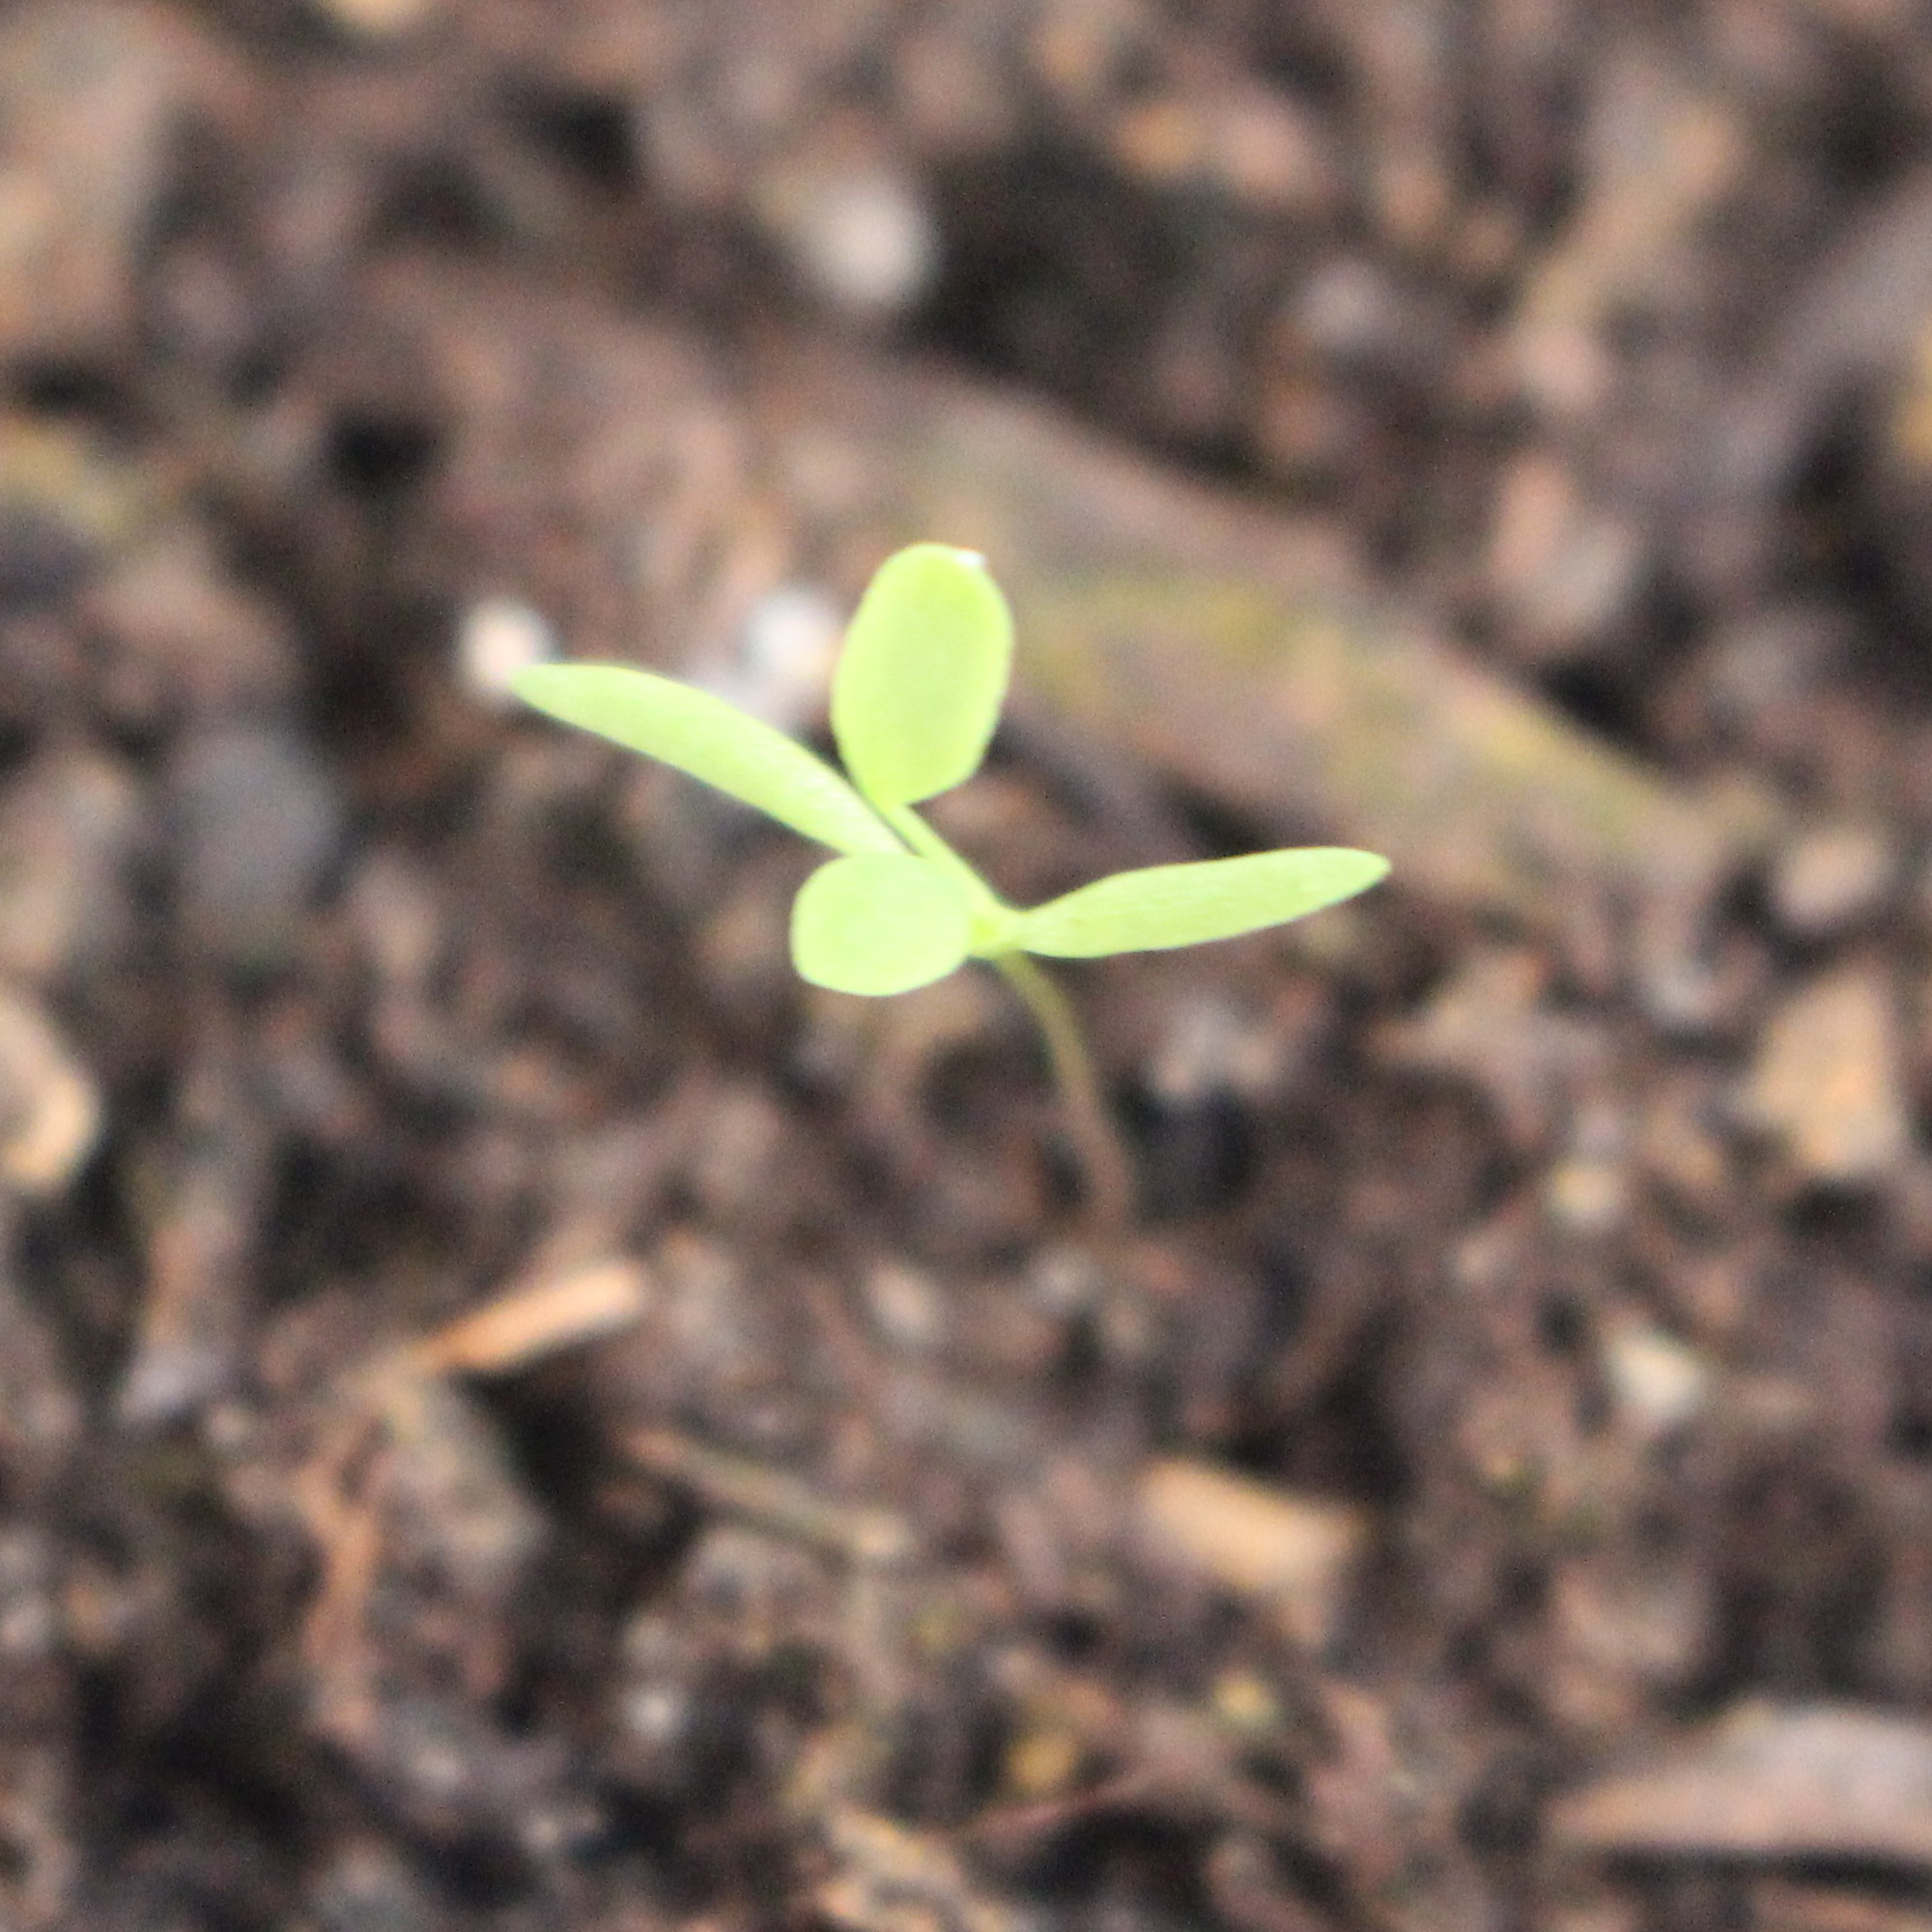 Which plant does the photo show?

Papaver rhoeas
